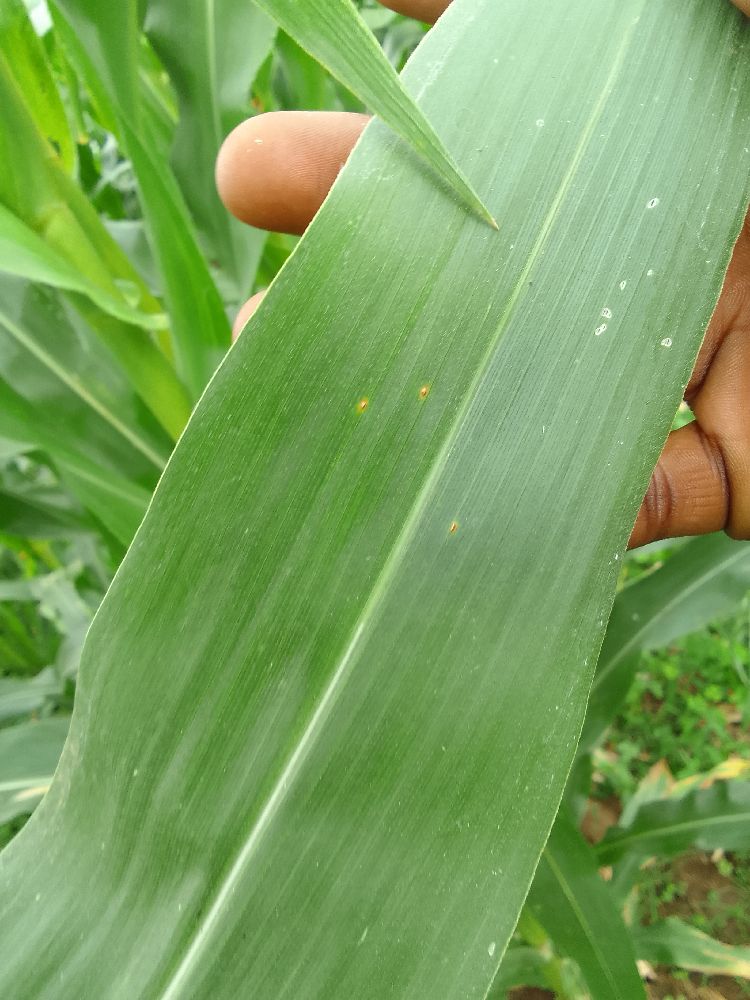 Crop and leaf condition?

maize, healthy
